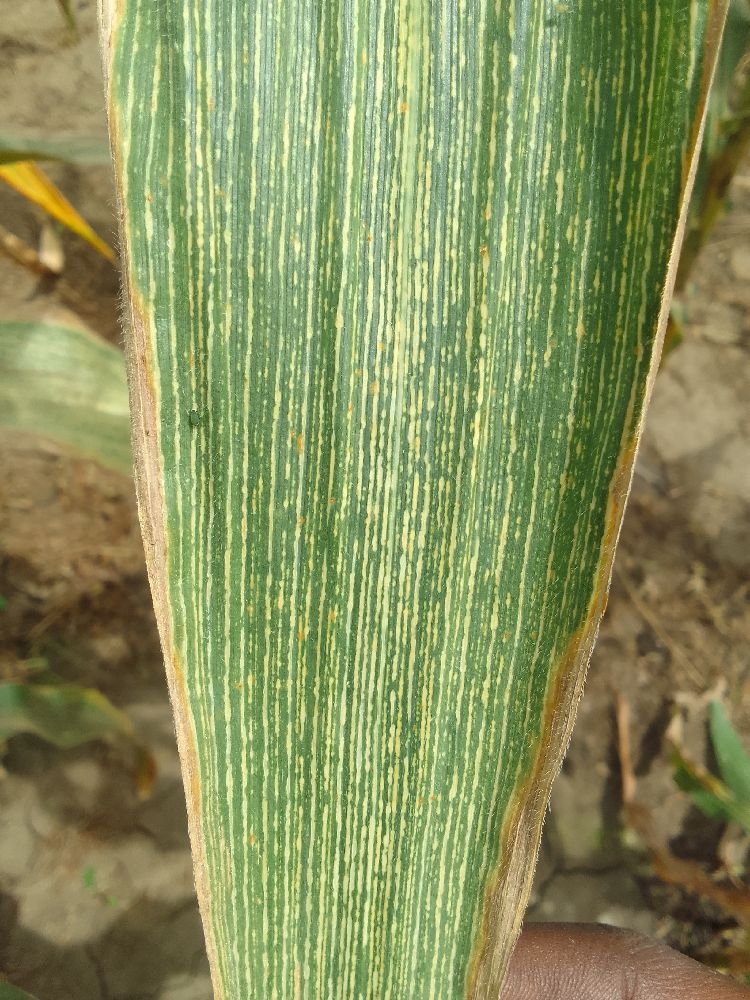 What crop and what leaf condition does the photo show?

maize, maize streak virus
